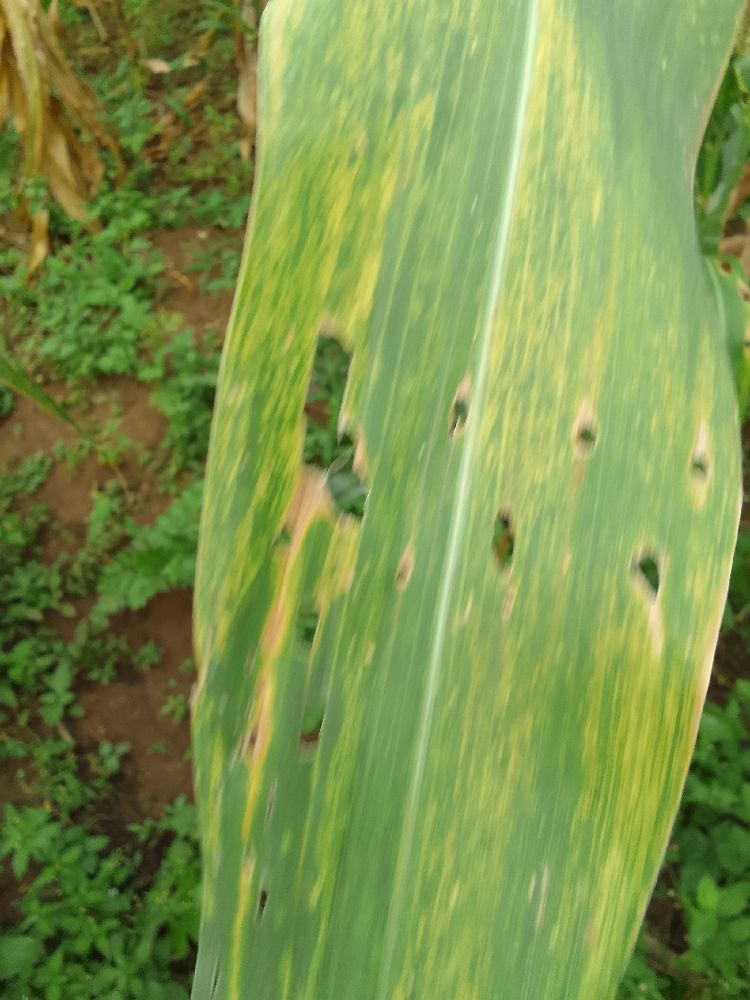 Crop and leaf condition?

maize, maize lethal necrosis
